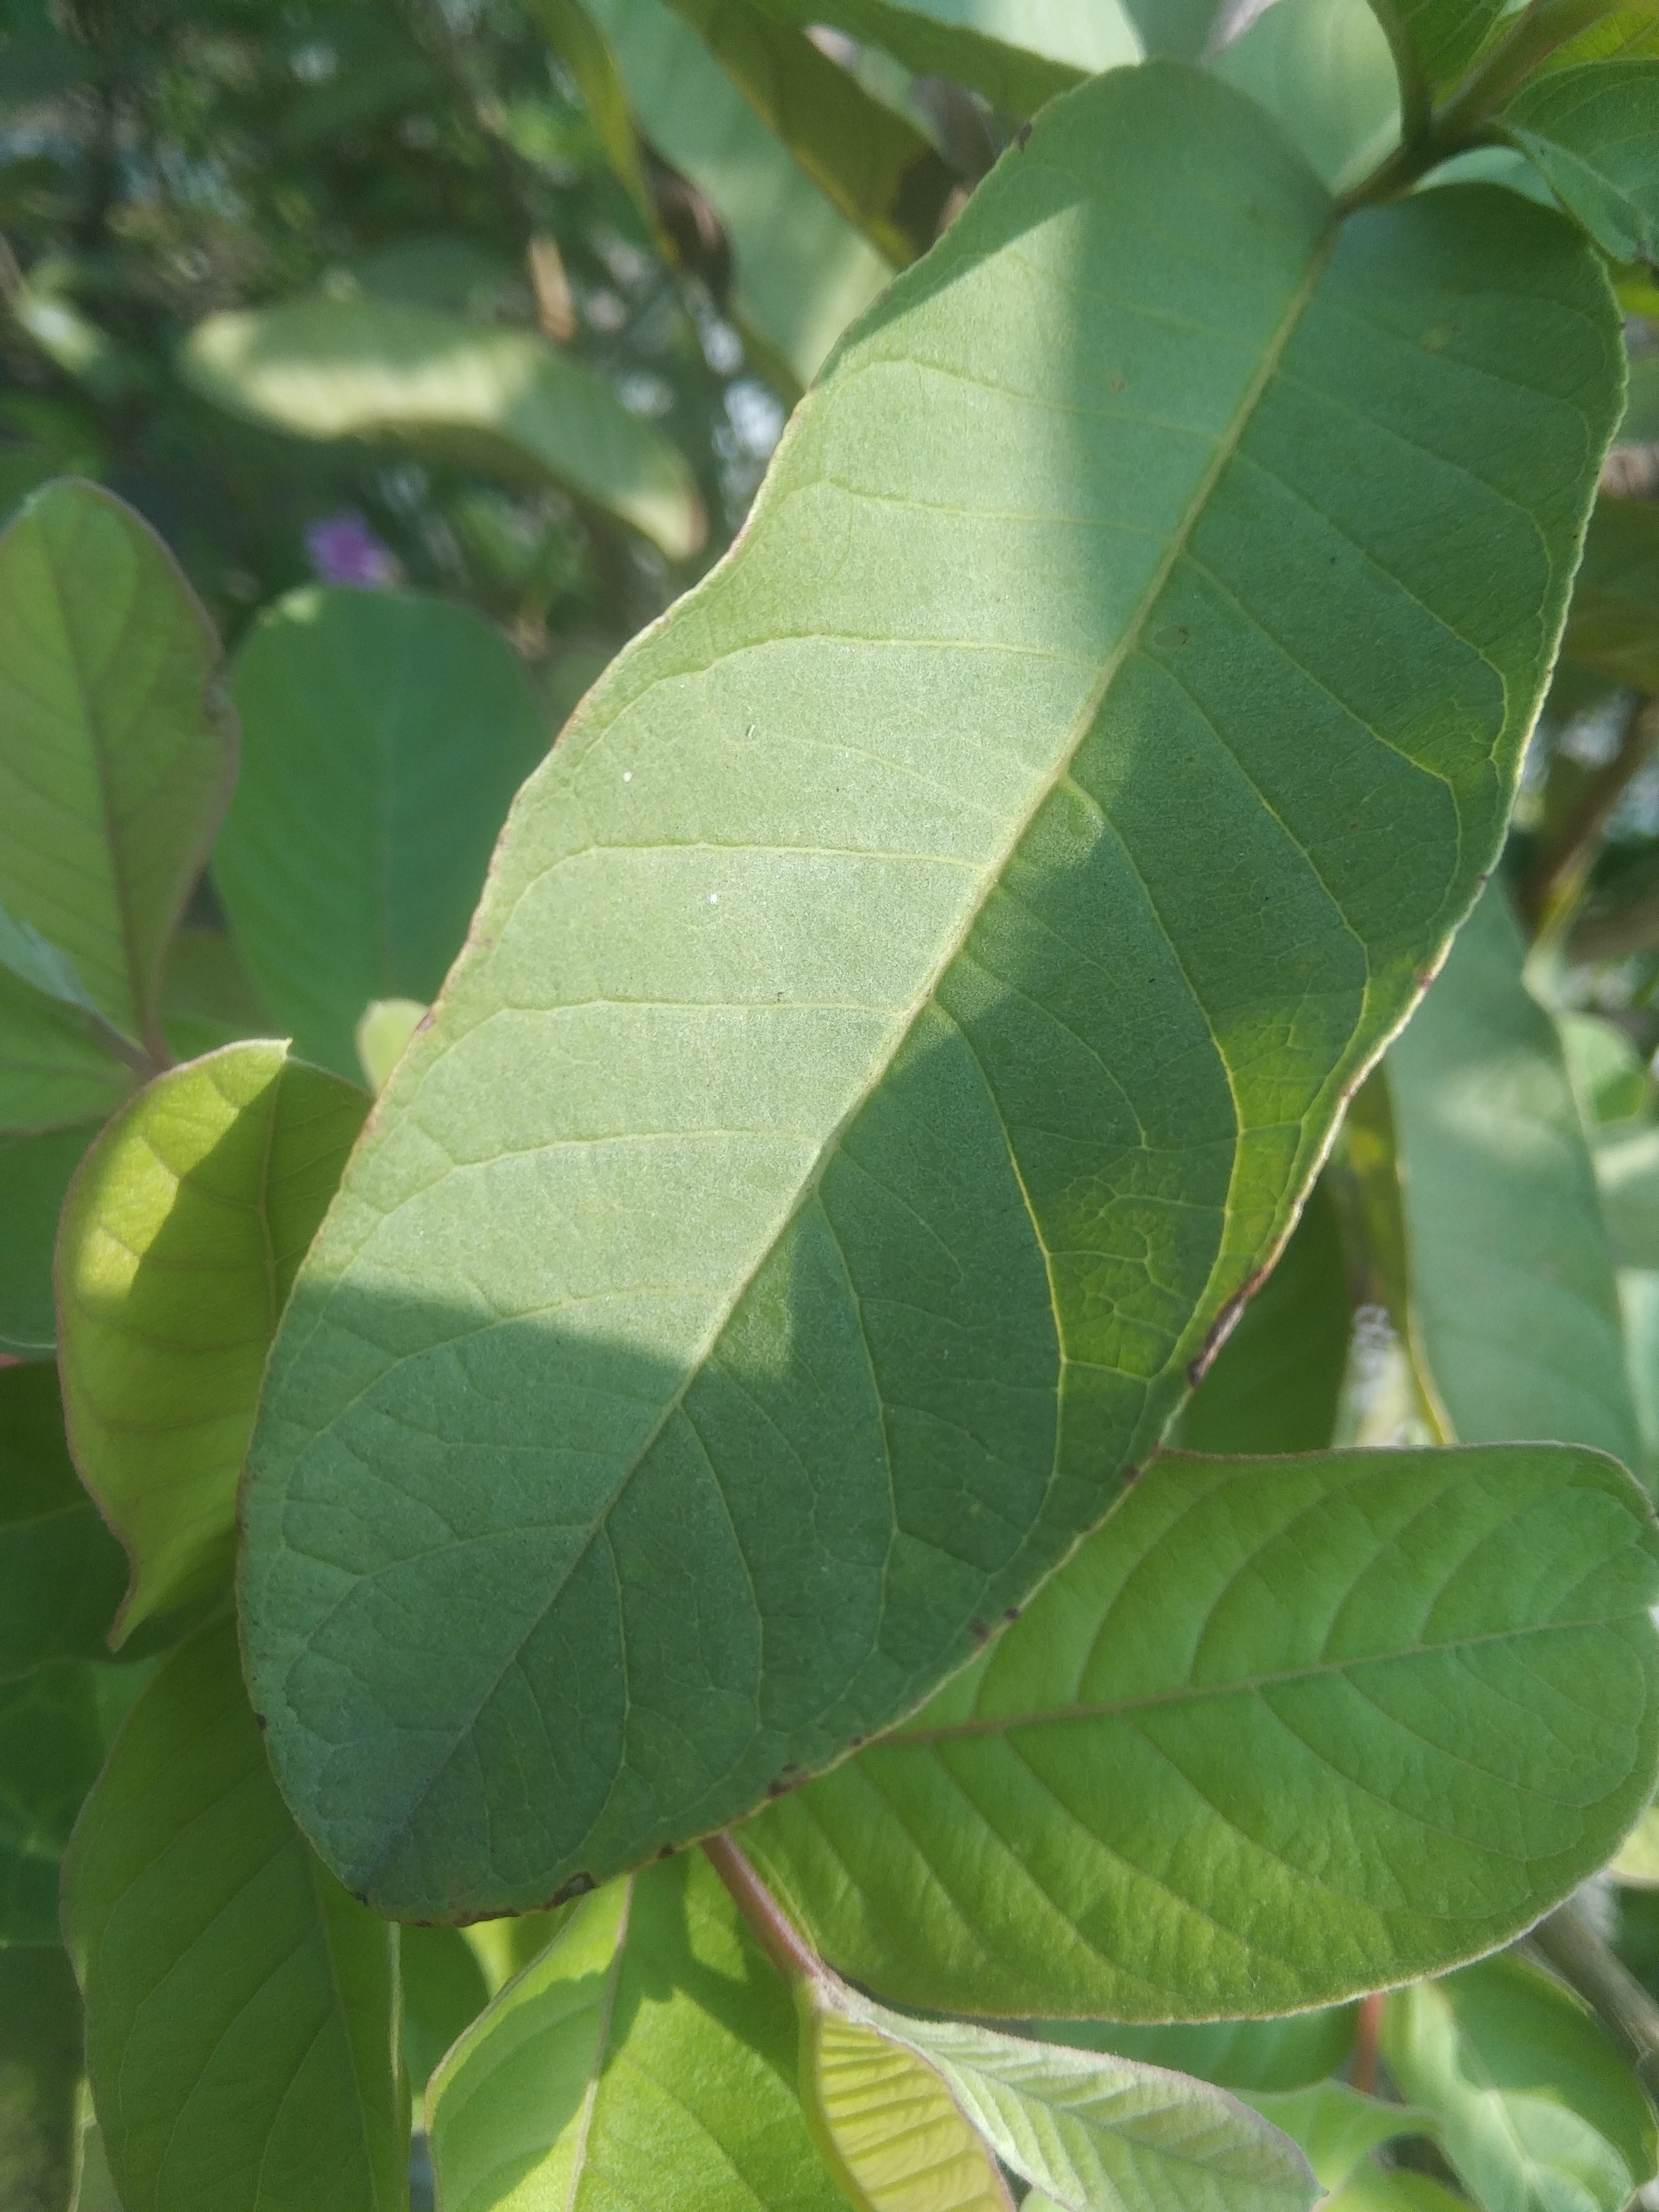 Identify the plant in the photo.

guava
